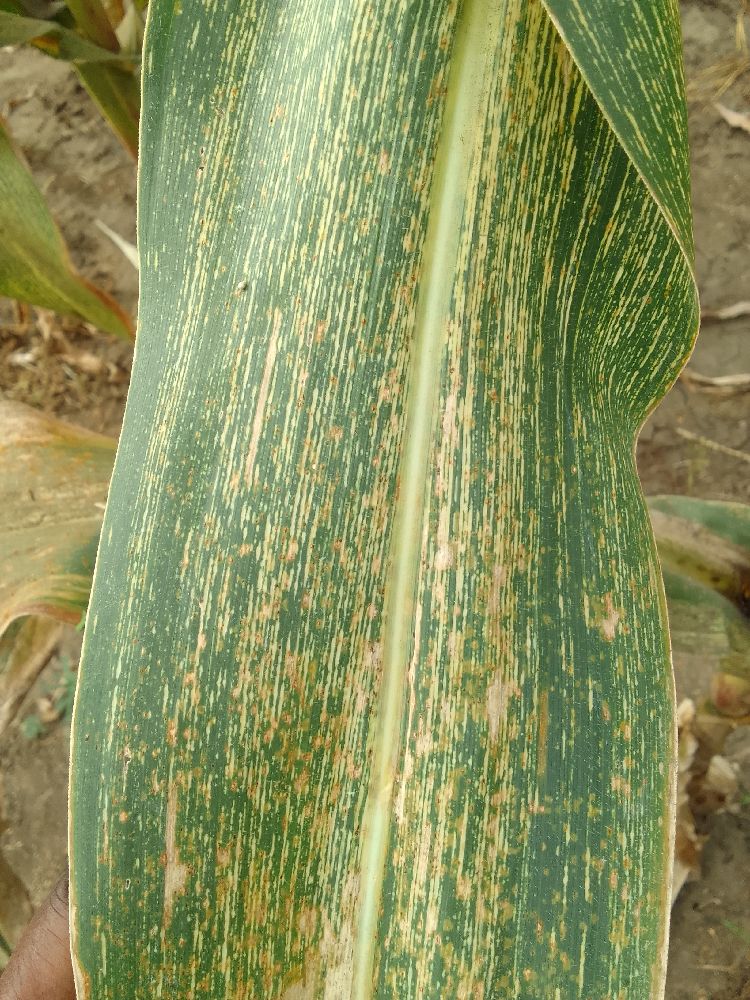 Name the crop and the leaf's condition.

maize, maize streak virus
